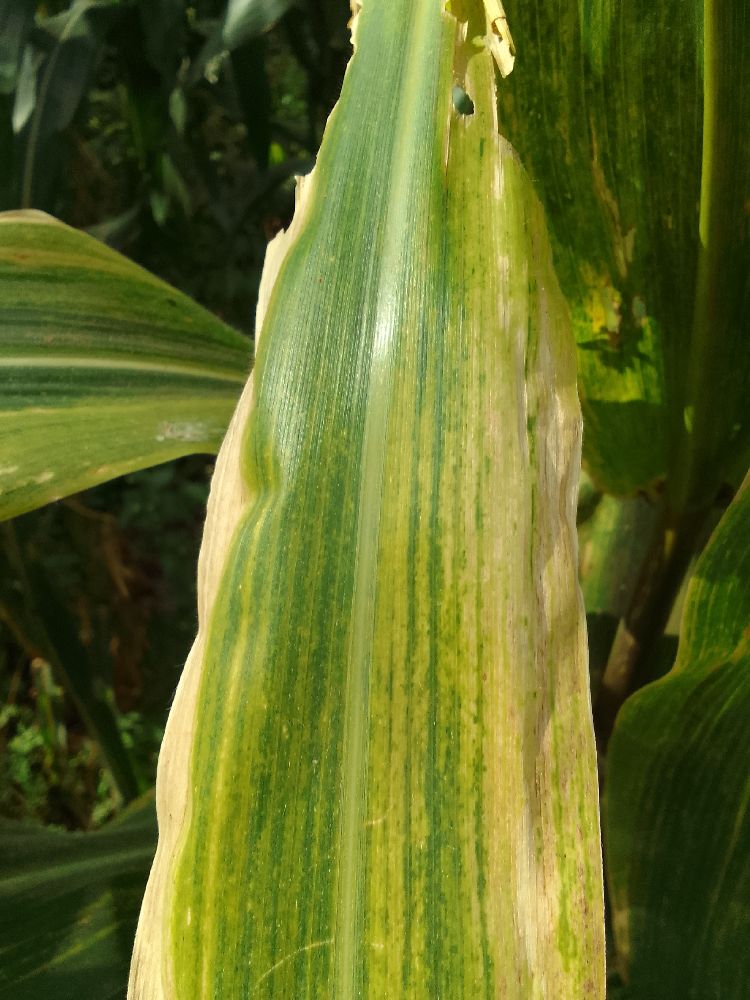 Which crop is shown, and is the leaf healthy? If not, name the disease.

maize, maize lethal necrosis
